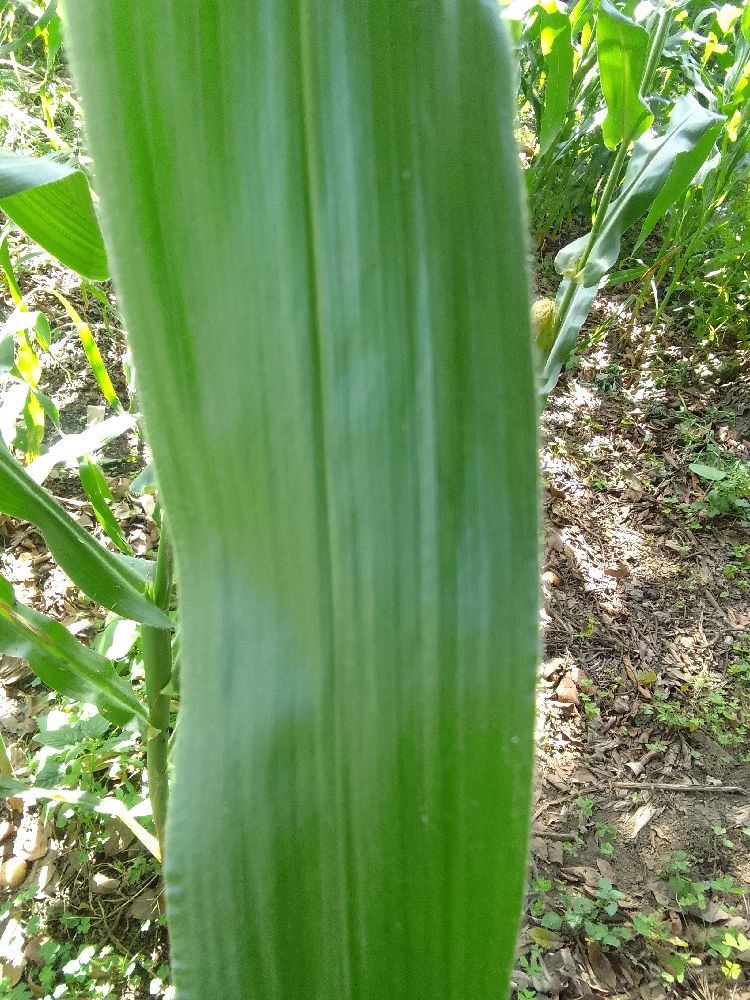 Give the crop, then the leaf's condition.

maize, healthy
